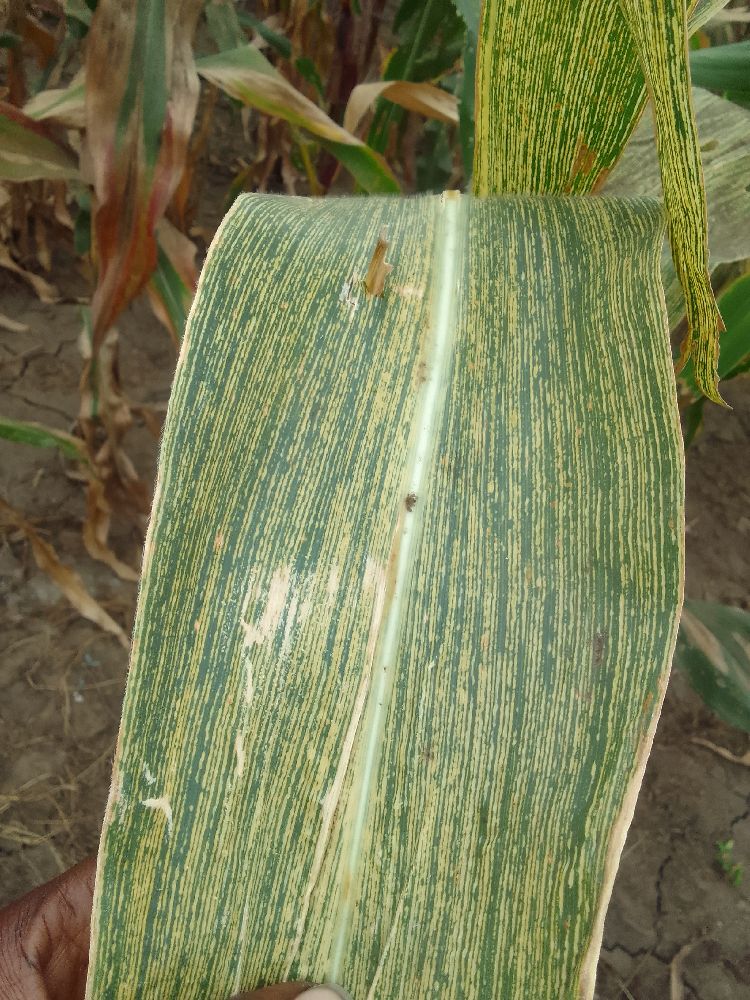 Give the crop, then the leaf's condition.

maize, maize streak virus
